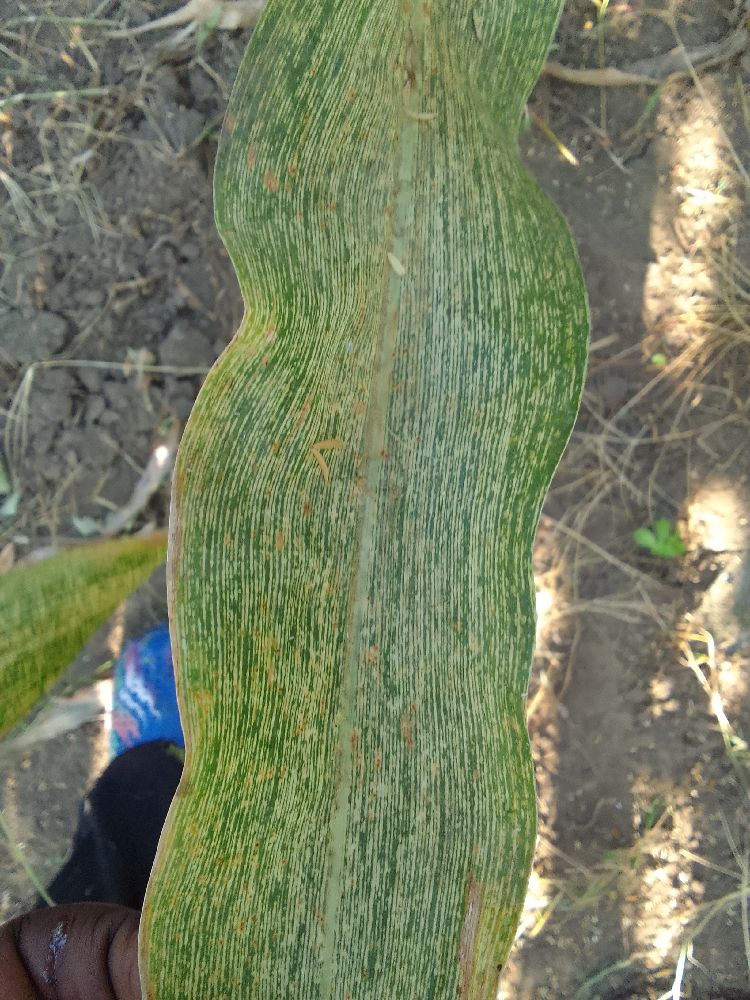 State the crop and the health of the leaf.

maize, maize streak virus
